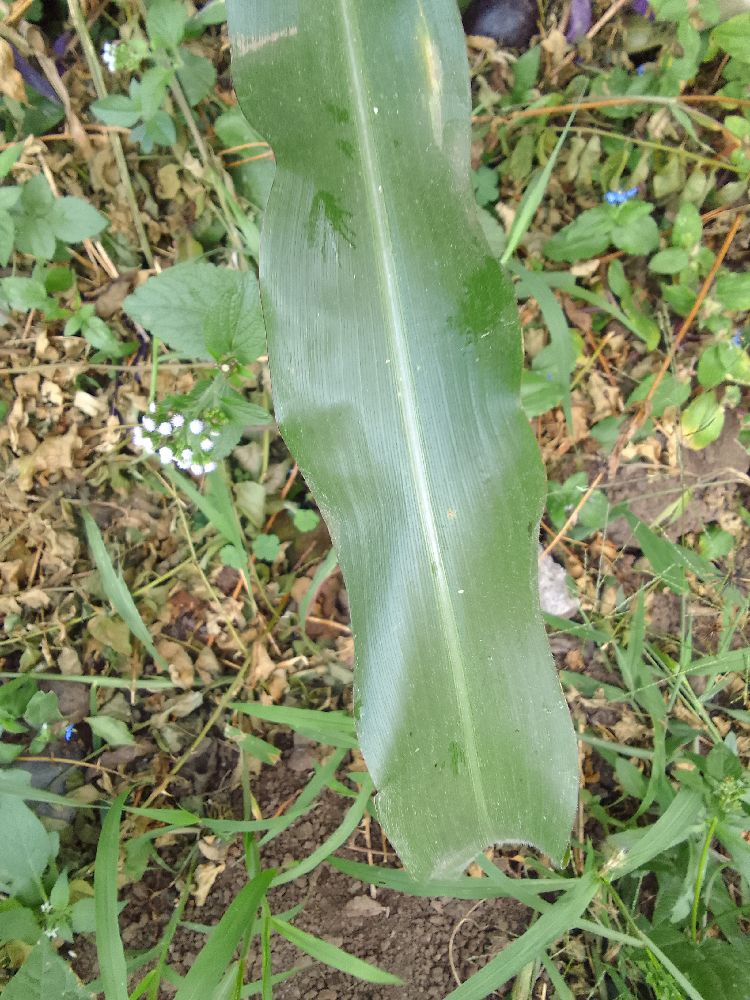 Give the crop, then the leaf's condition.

maize, healthy
